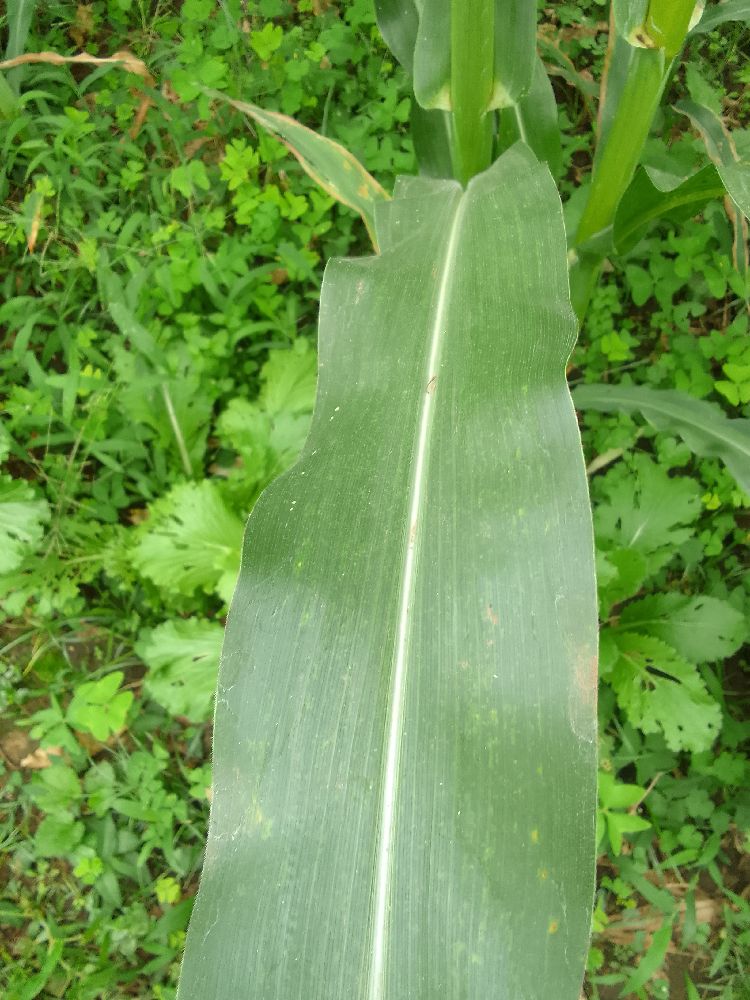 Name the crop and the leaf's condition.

maize, healthy
